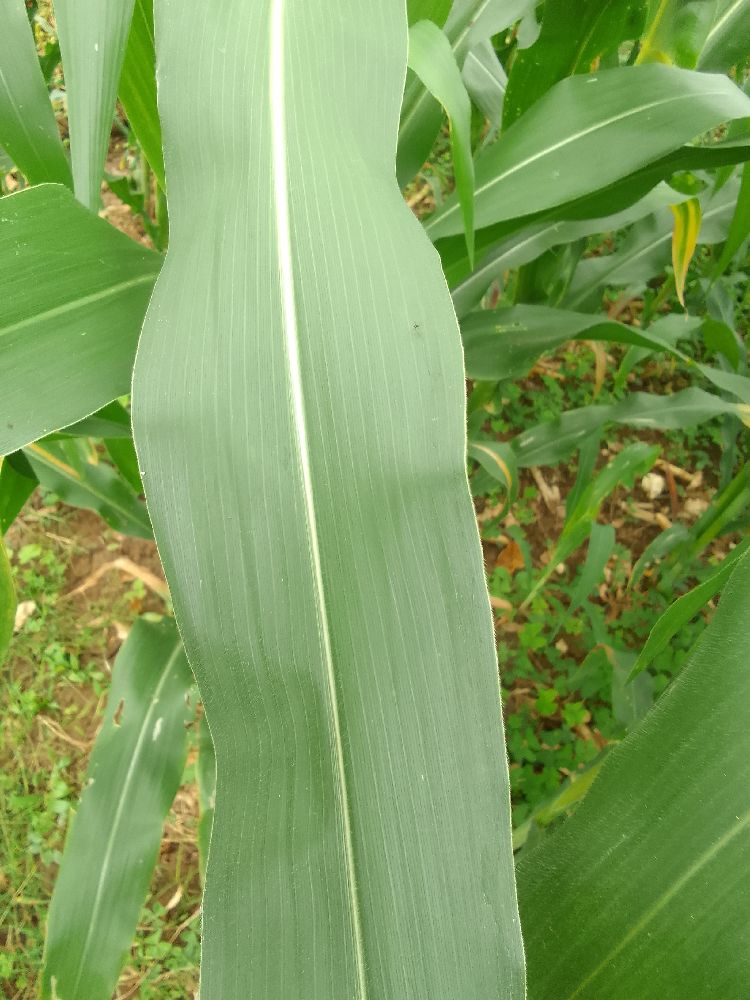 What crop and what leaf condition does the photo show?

maize, healthy
